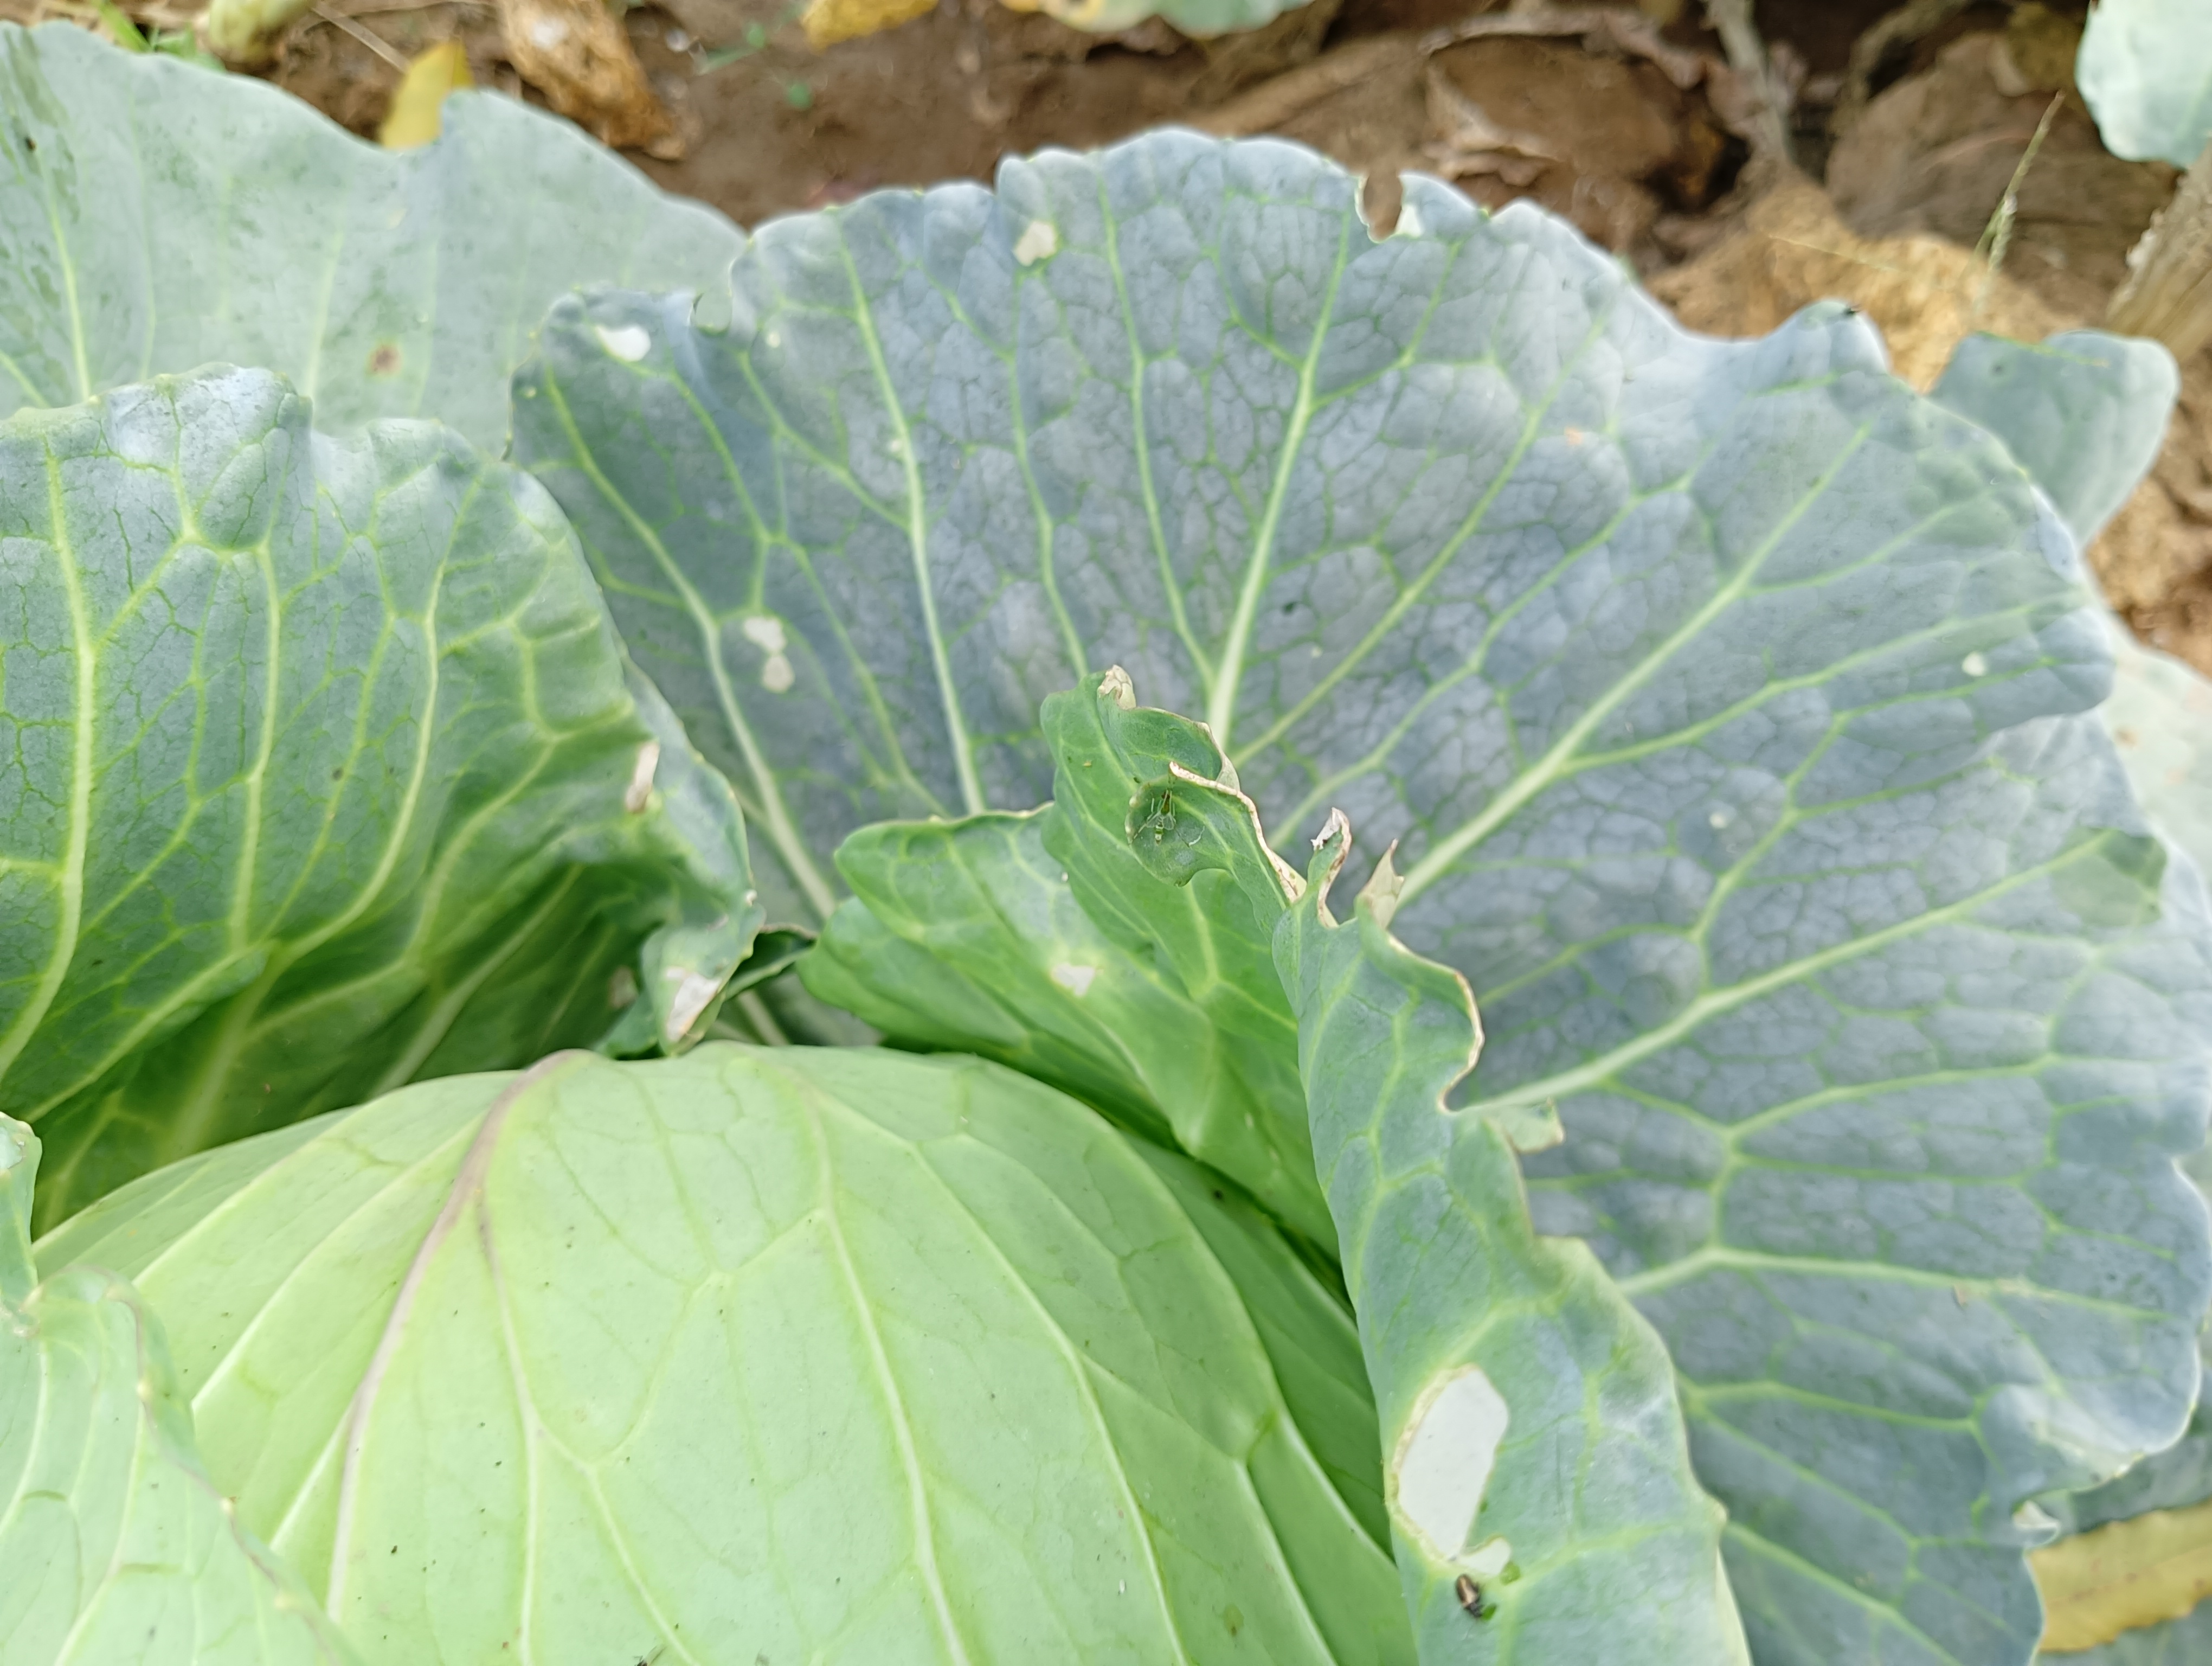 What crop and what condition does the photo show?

cabbage, healthy
